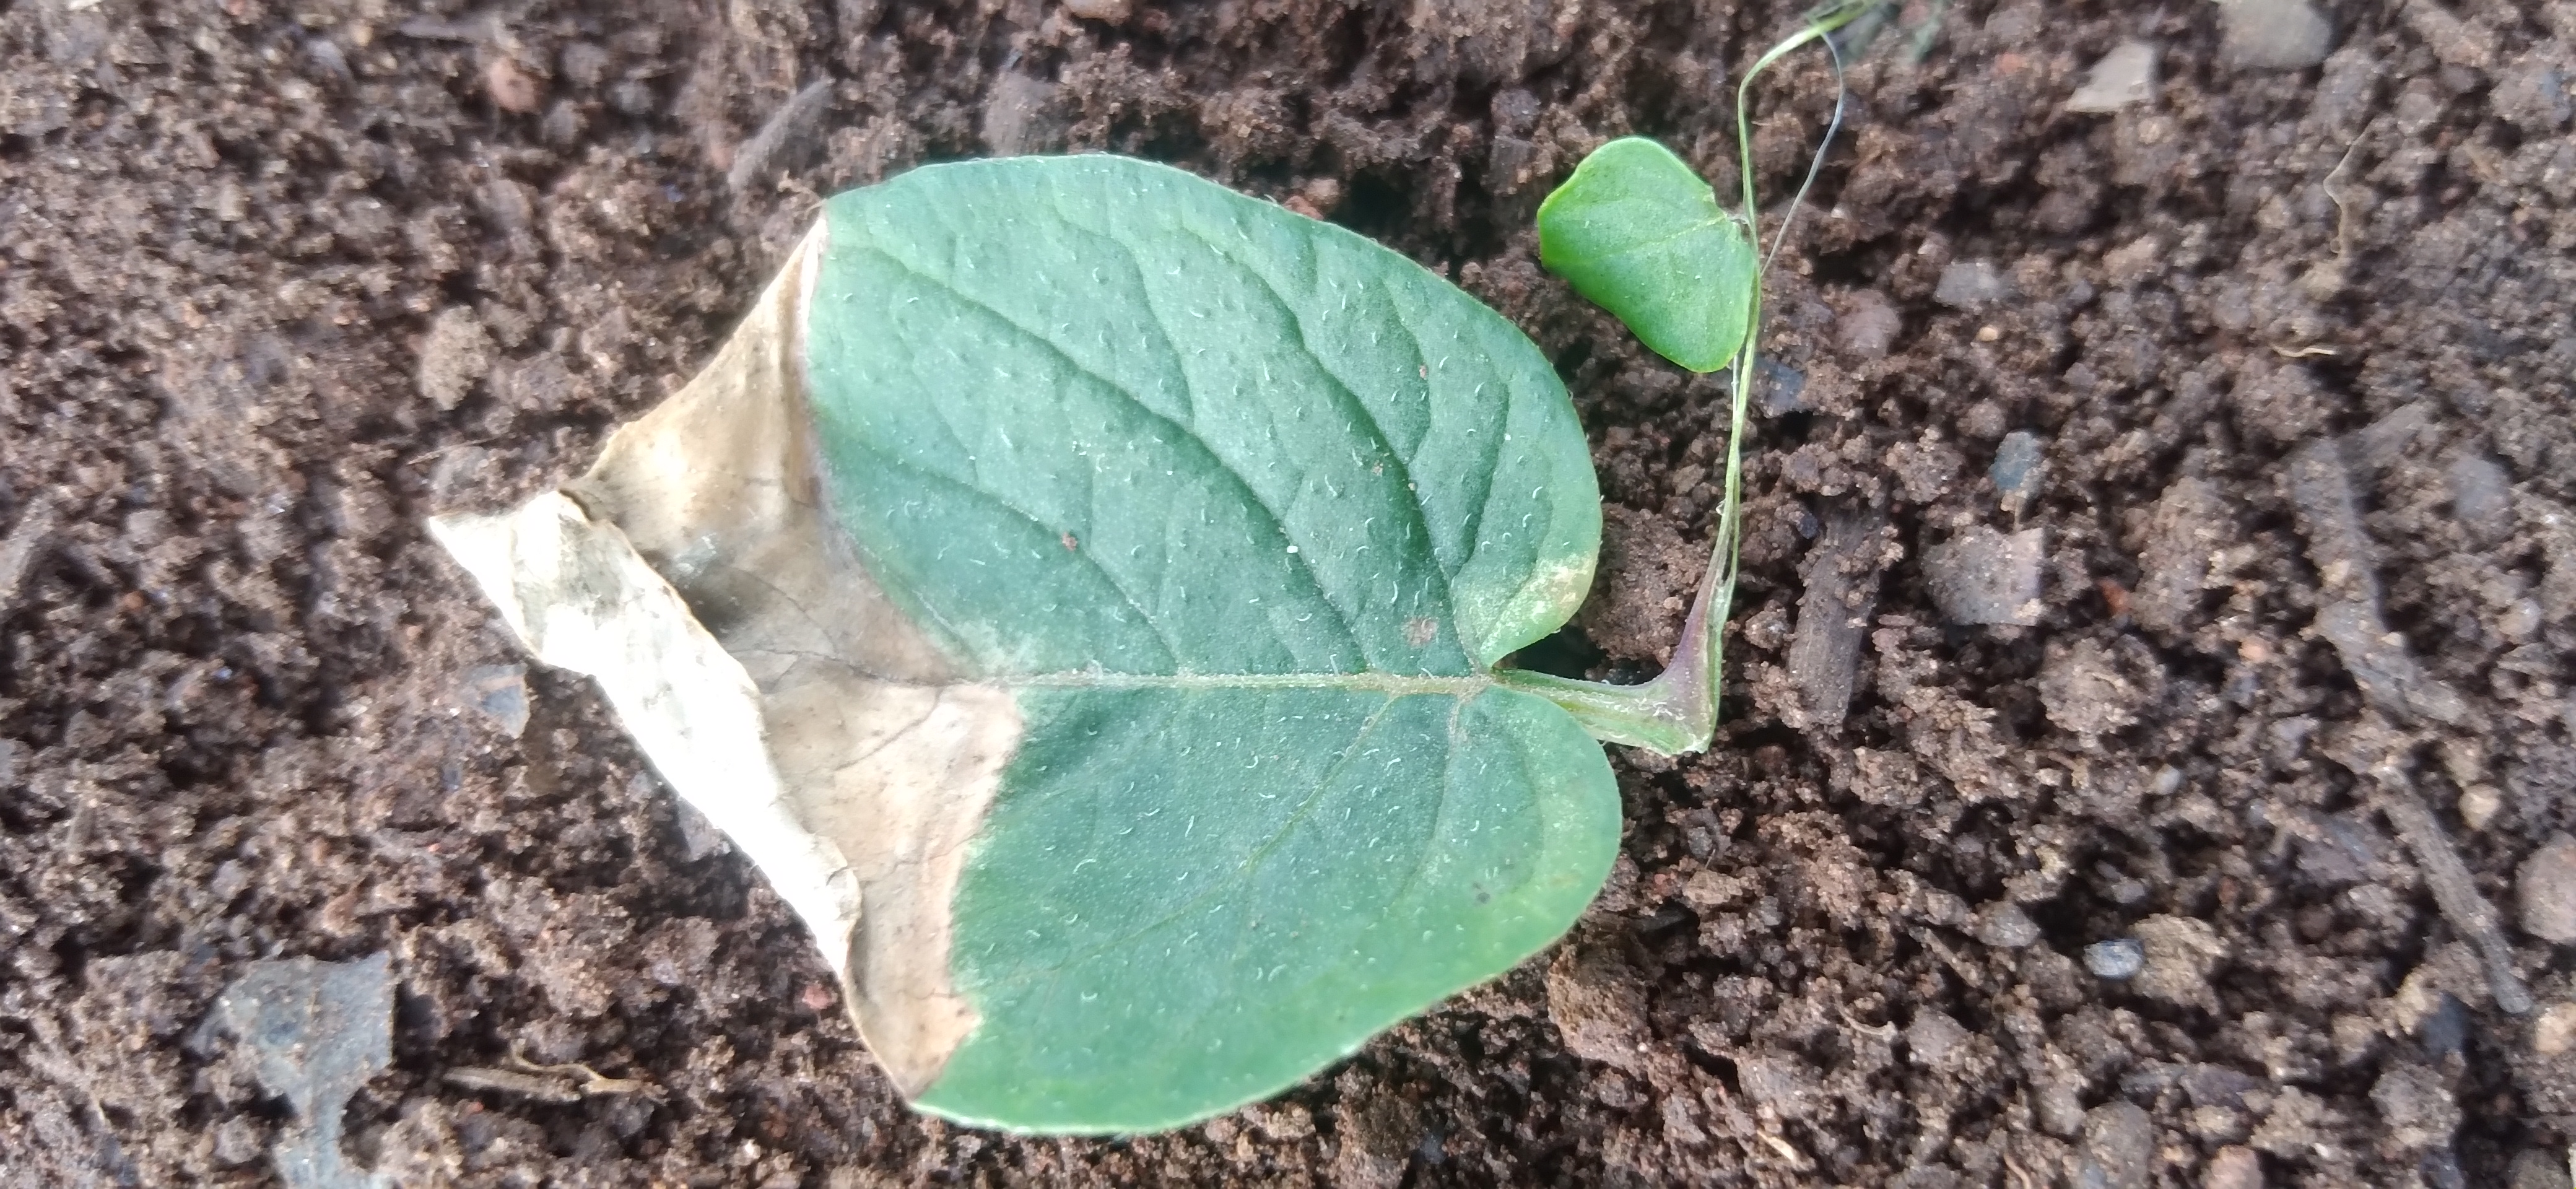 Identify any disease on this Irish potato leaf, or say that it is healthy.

early blight
